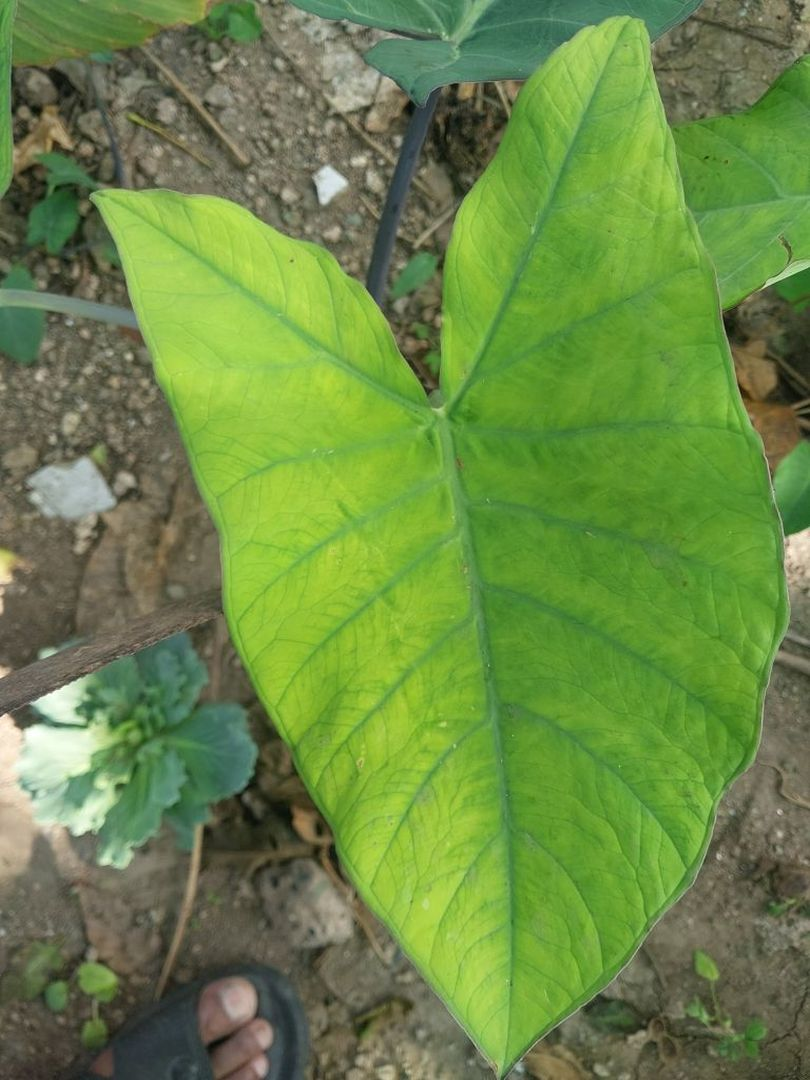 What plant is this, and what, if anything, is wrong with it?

taro, mosaic
